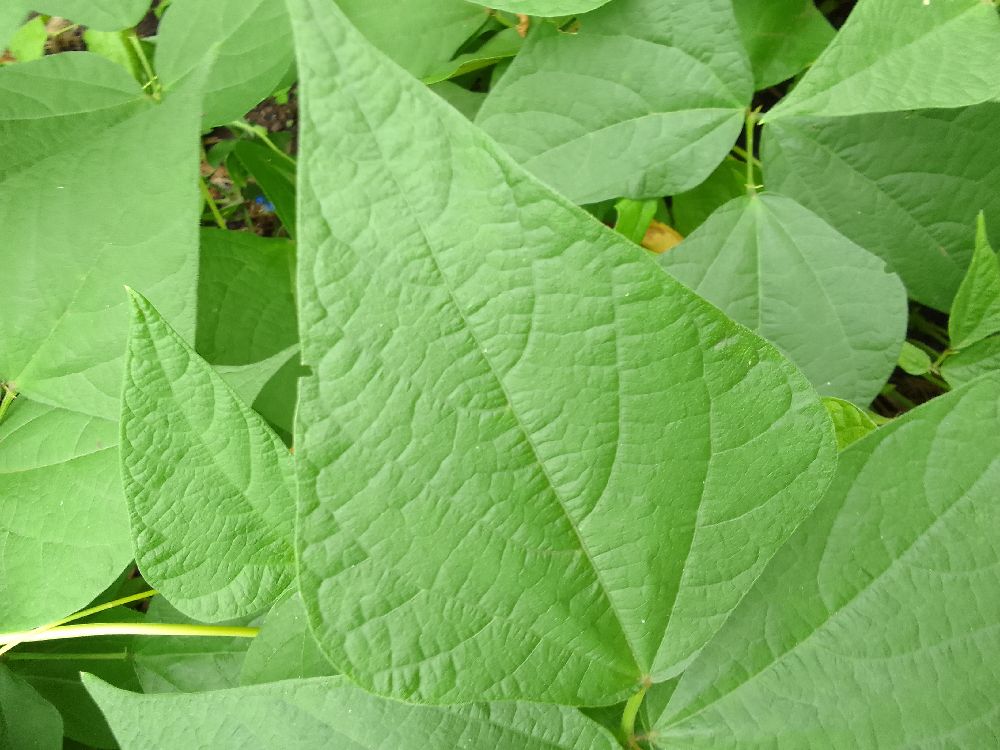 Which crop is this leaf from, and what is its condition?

common bean, healthy
